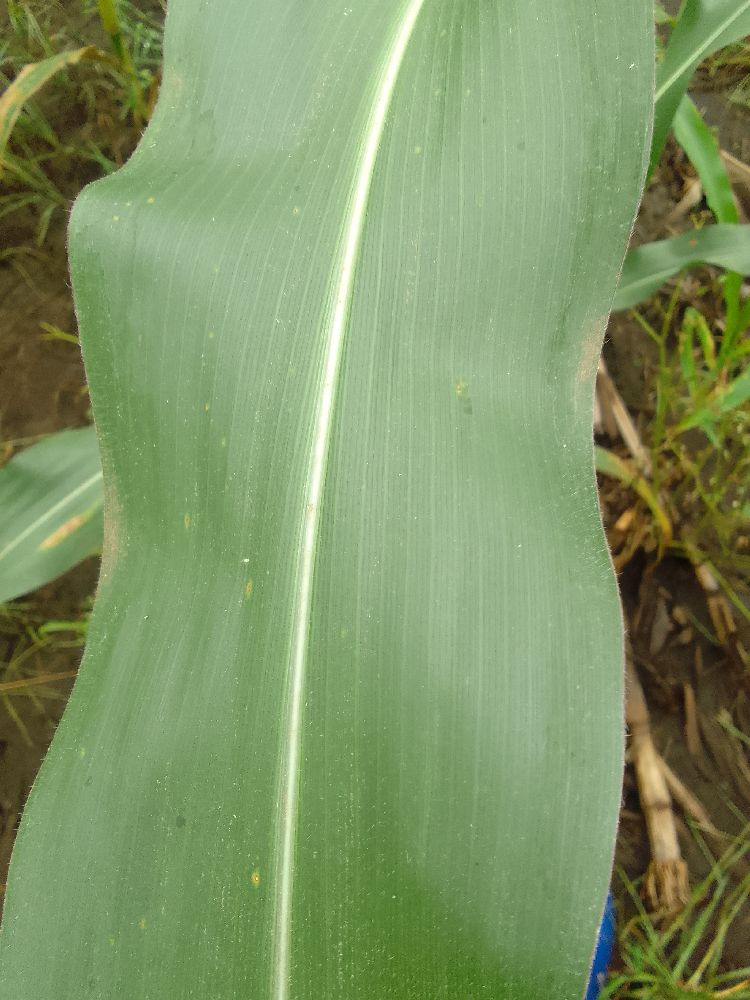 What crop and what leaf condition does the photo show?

maize, healthy
